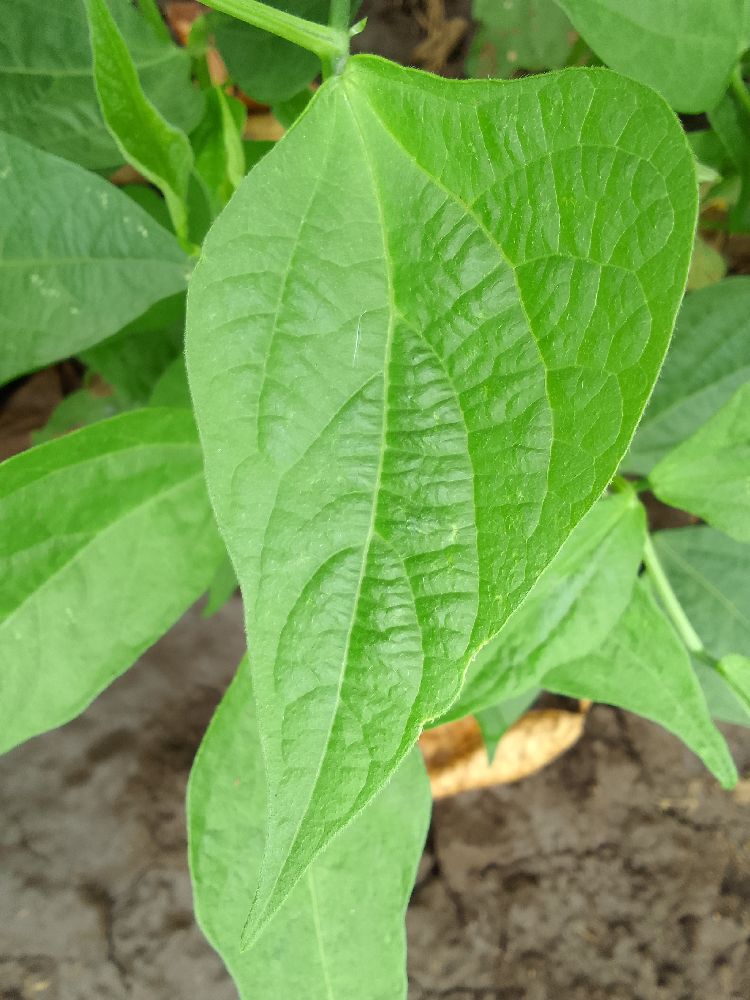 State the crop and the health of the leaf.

common bean, healthy
